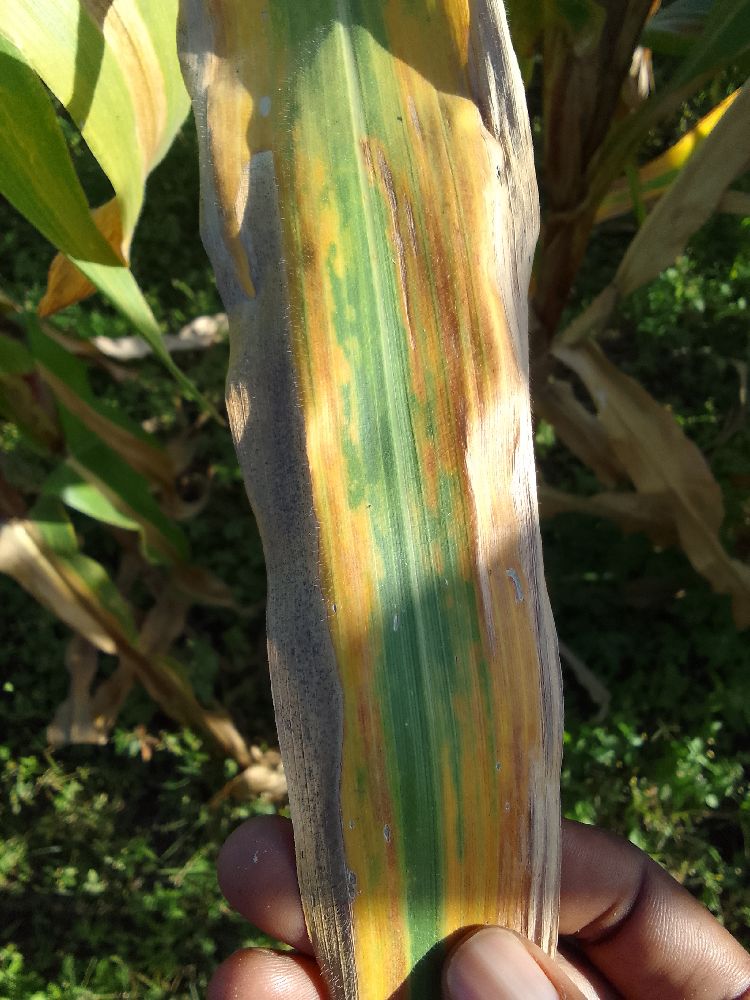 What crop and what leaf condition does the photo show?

maize, maize lethal necrosis
